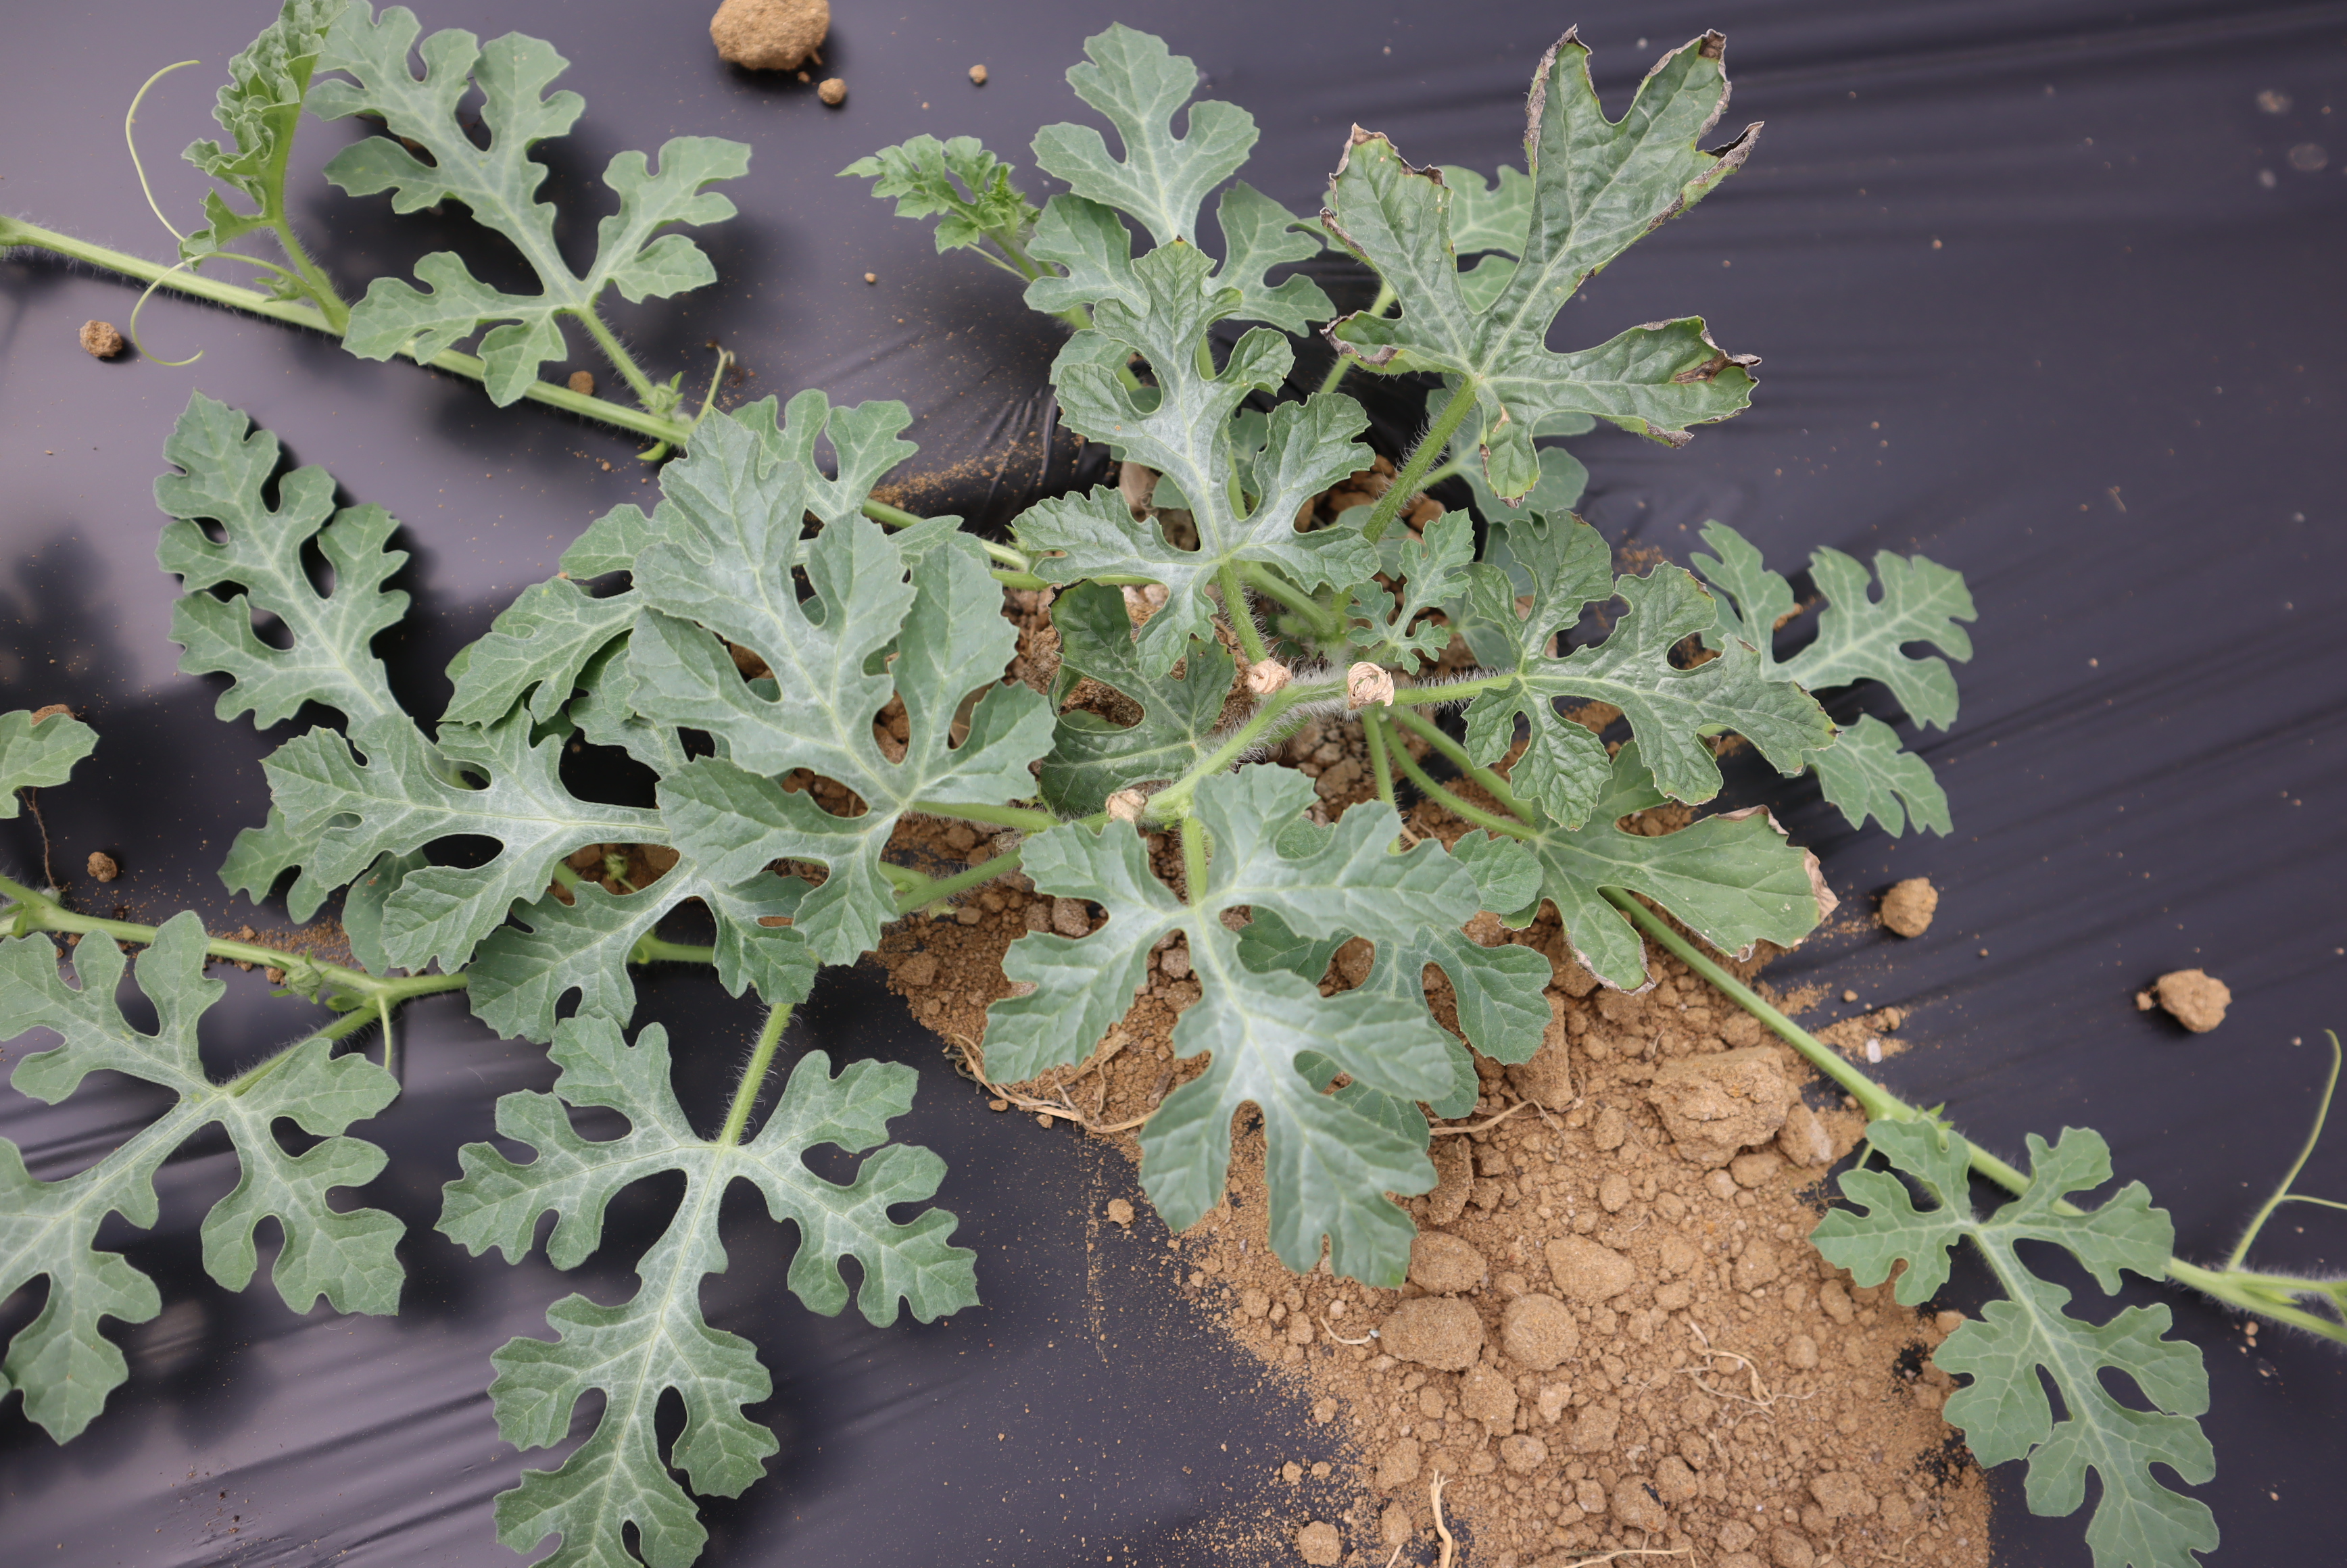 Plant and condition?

watermelon, salt damage
